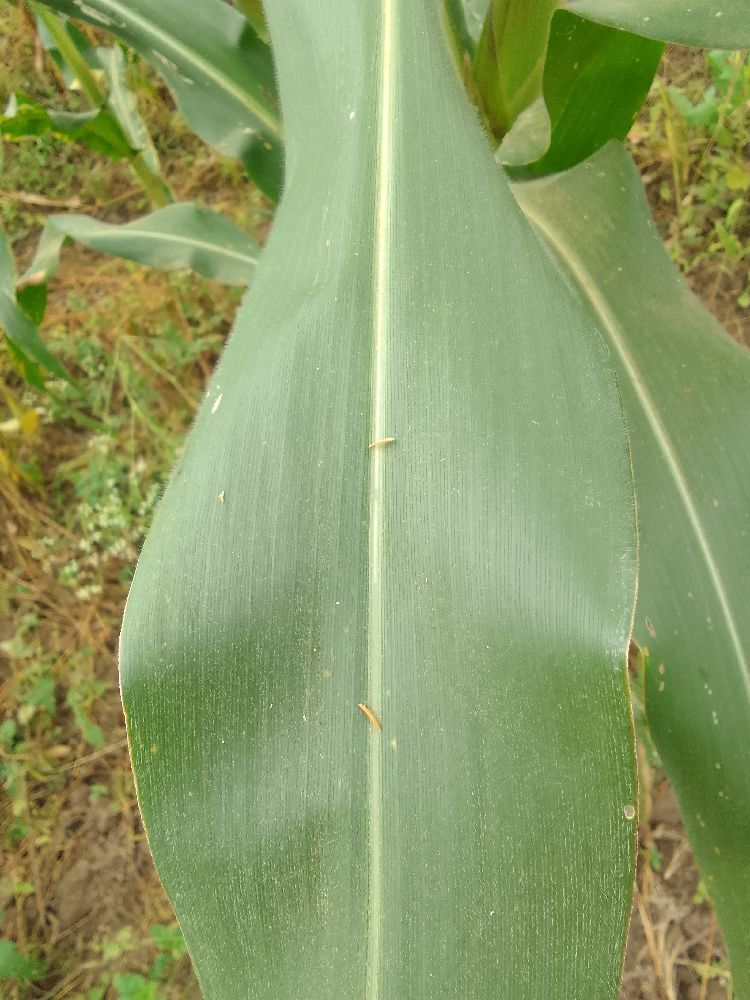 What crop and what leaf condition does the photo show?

maize, healthy
